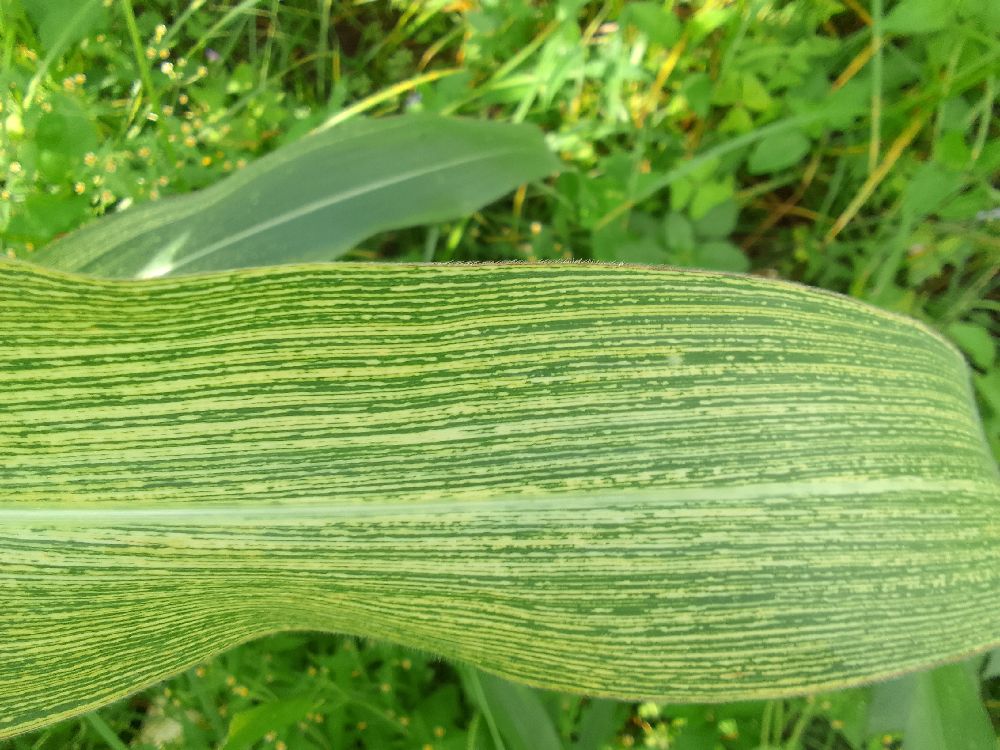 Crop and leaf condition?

maize, maize streak virus
